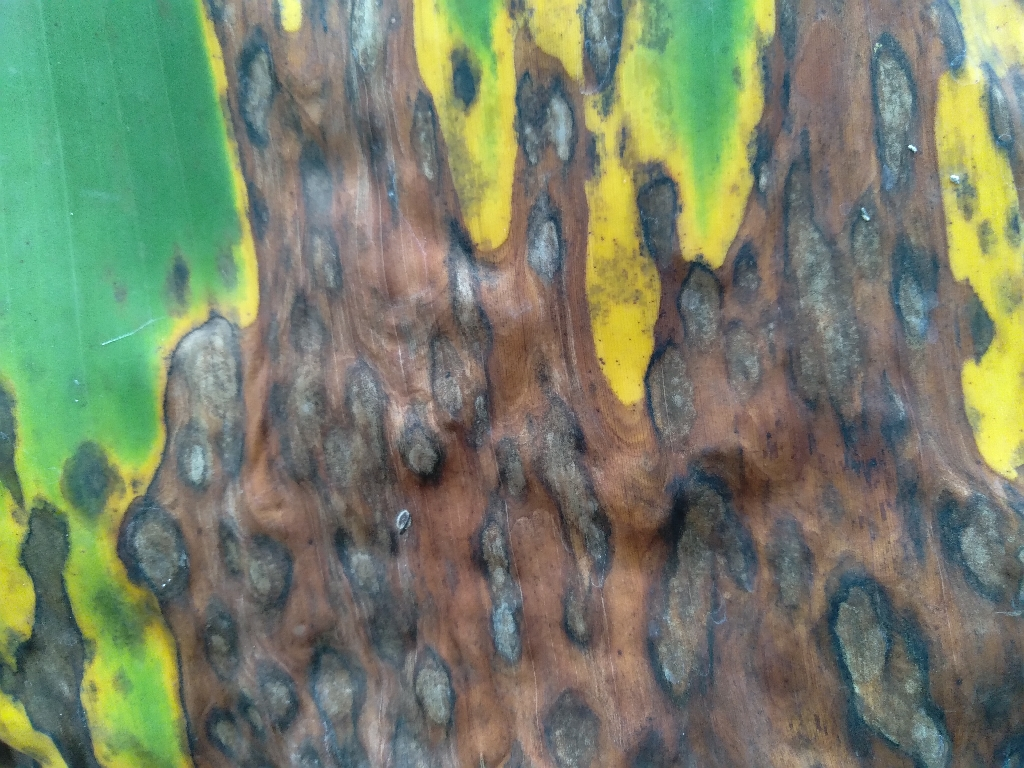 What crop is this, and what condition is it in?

banana, black sigatoka
